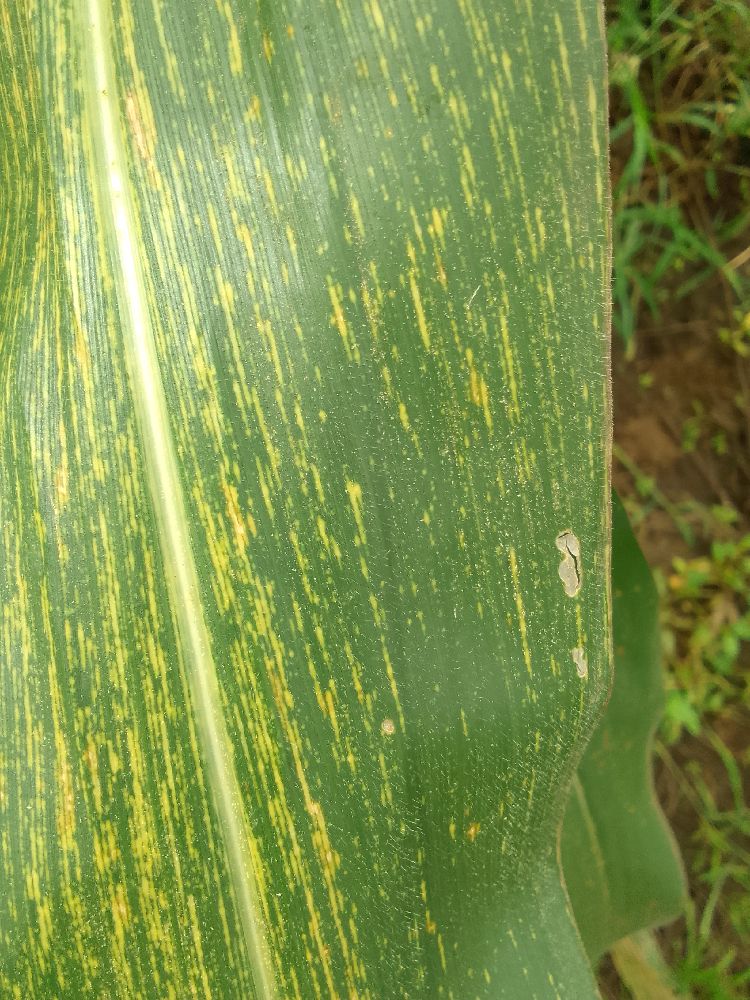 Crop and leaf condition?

maize, maize streak virus
